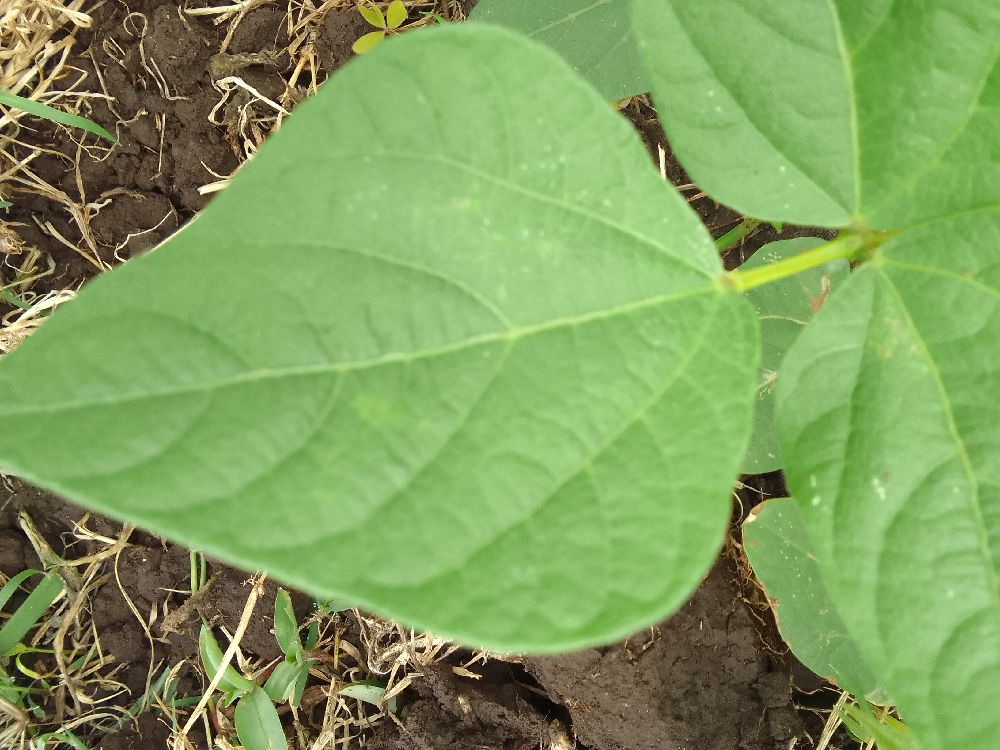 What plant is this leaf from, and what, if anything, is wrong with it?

common bean, healthy
